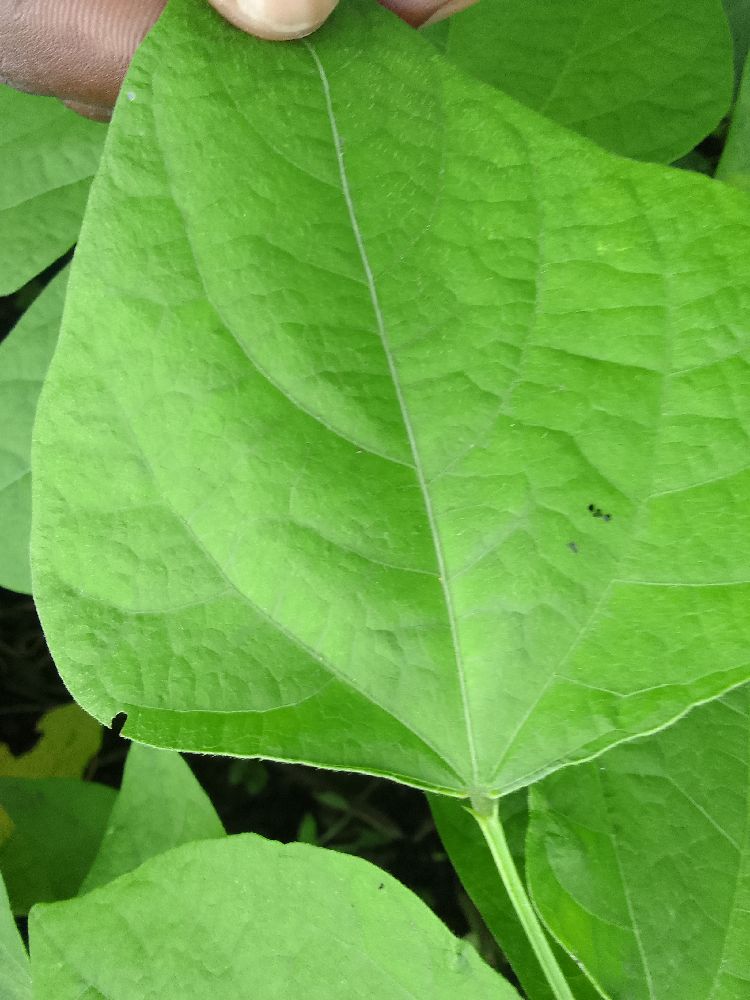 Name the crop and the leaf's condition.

common bean, healthy
